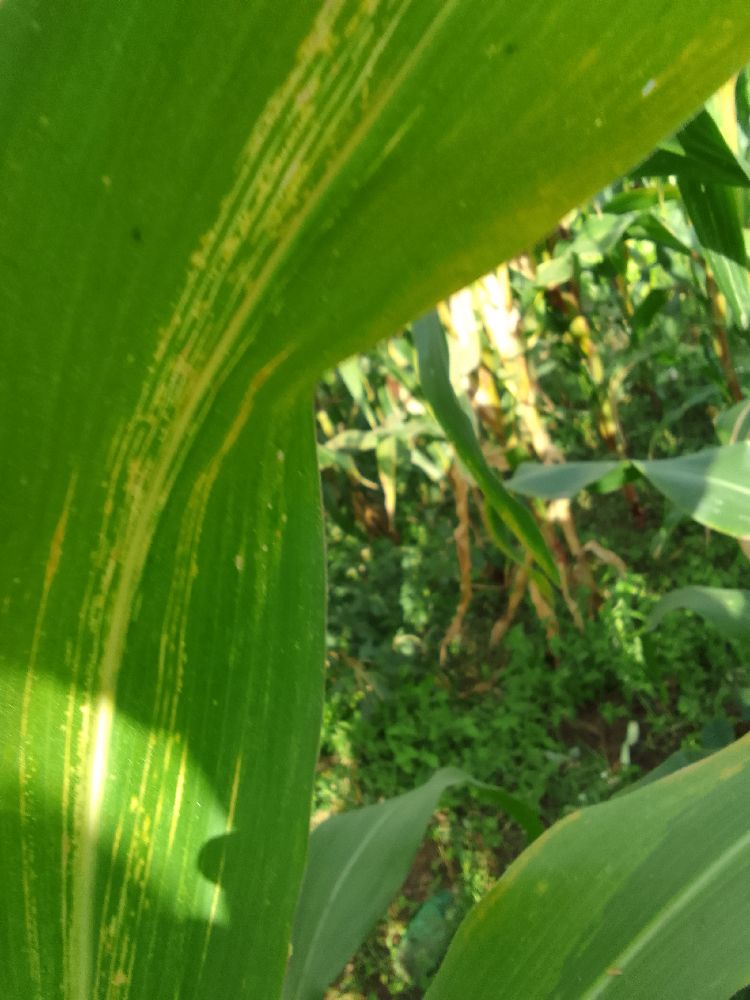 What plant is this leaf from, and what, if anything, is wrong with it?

maize, maize lethal necrosis
